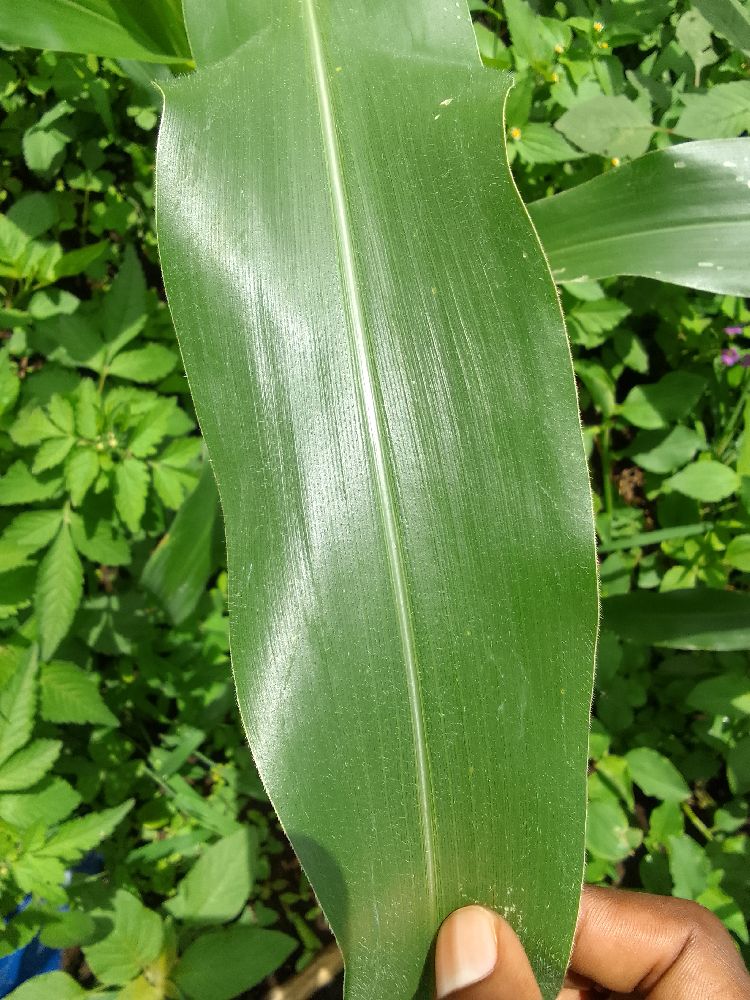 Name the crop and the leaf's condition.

maize, healthy
